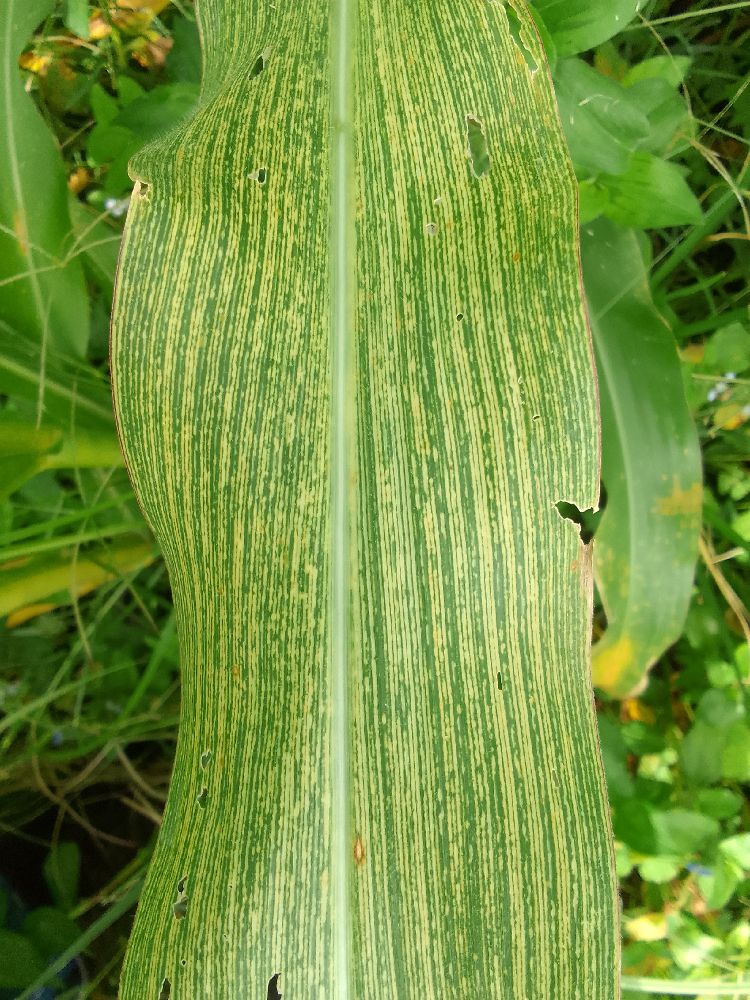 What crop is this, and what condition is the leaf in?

maize, maize streak virus
